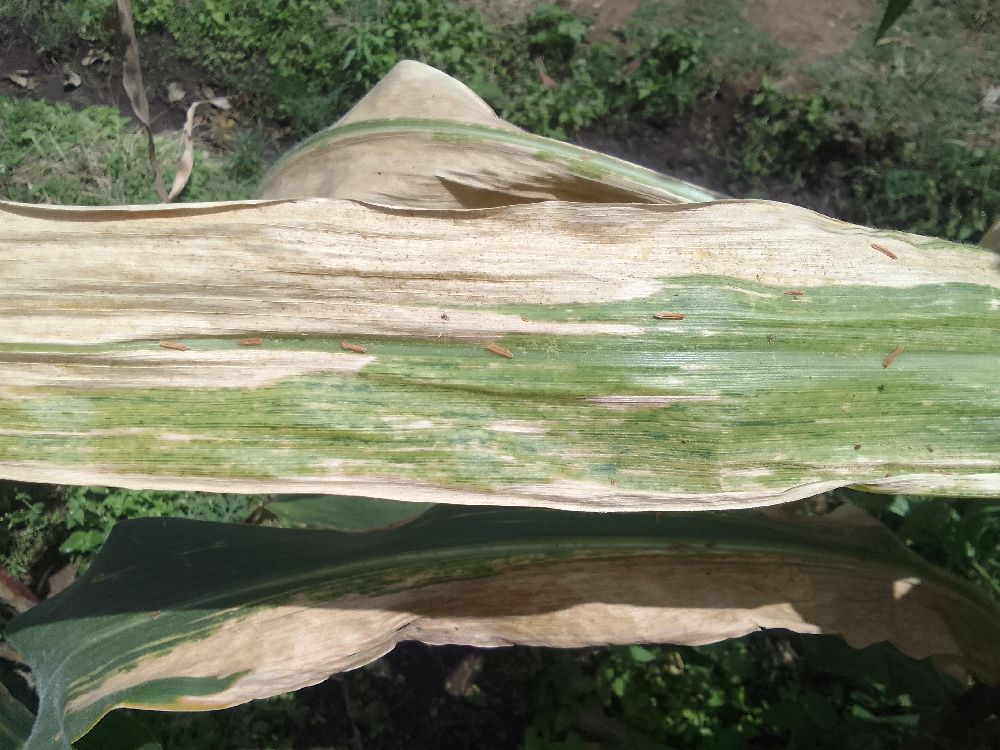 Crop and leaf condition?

maize, maize lethal necrosis
